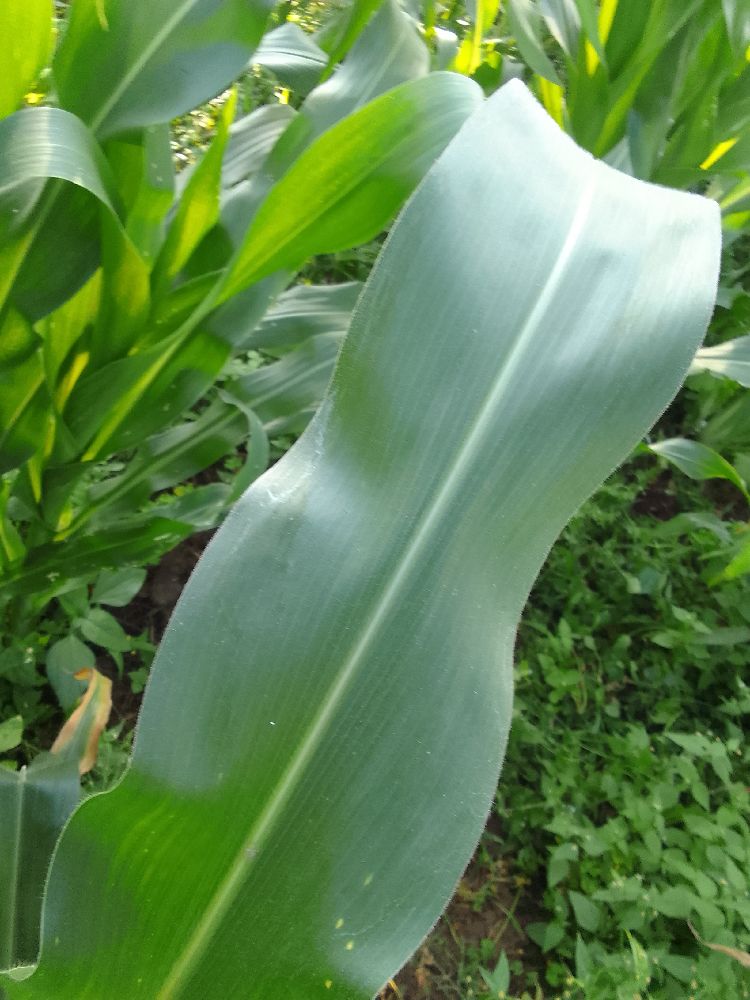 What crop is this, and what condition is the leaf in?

maize, healthy
